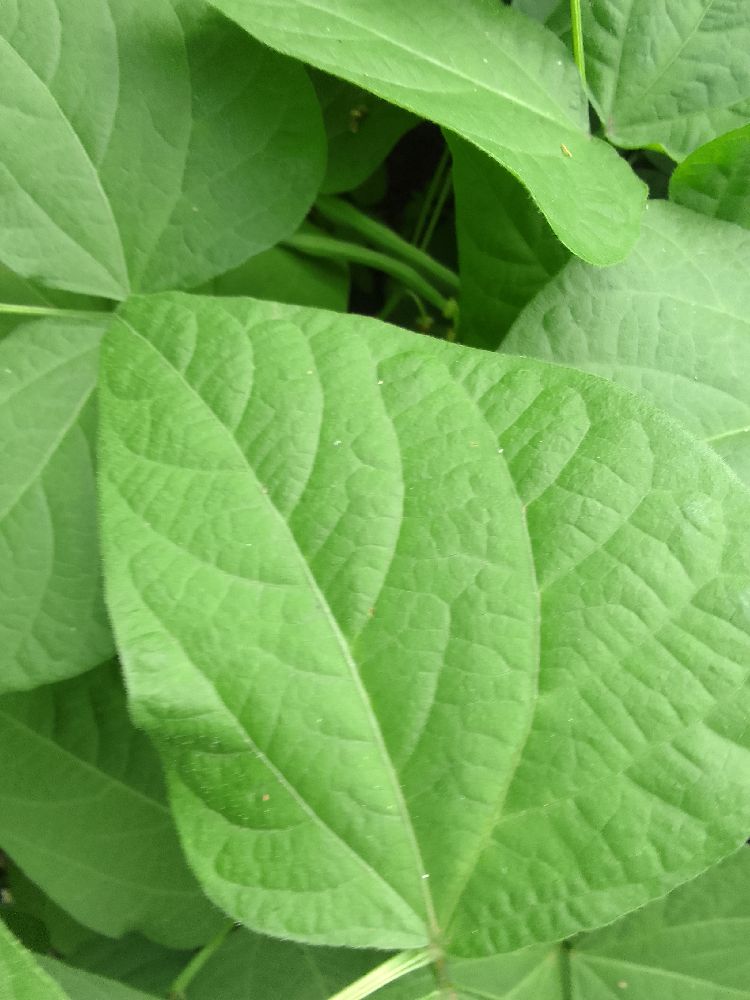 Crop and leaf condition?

common bean, healthy
